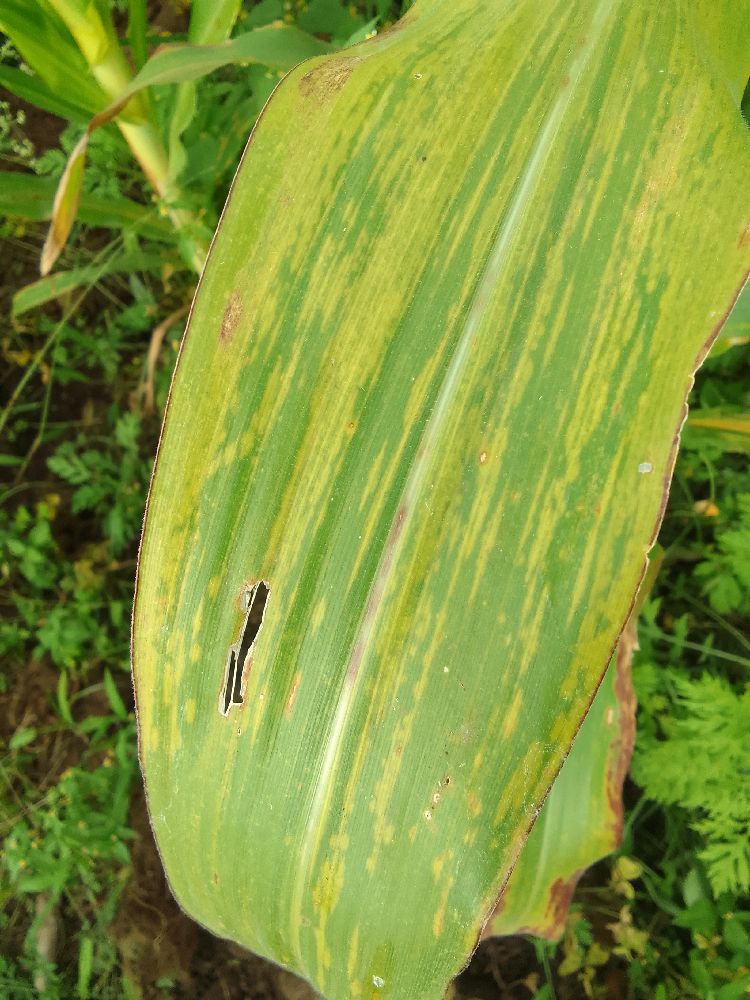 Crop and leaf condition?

maize, maize lethal necrosis
